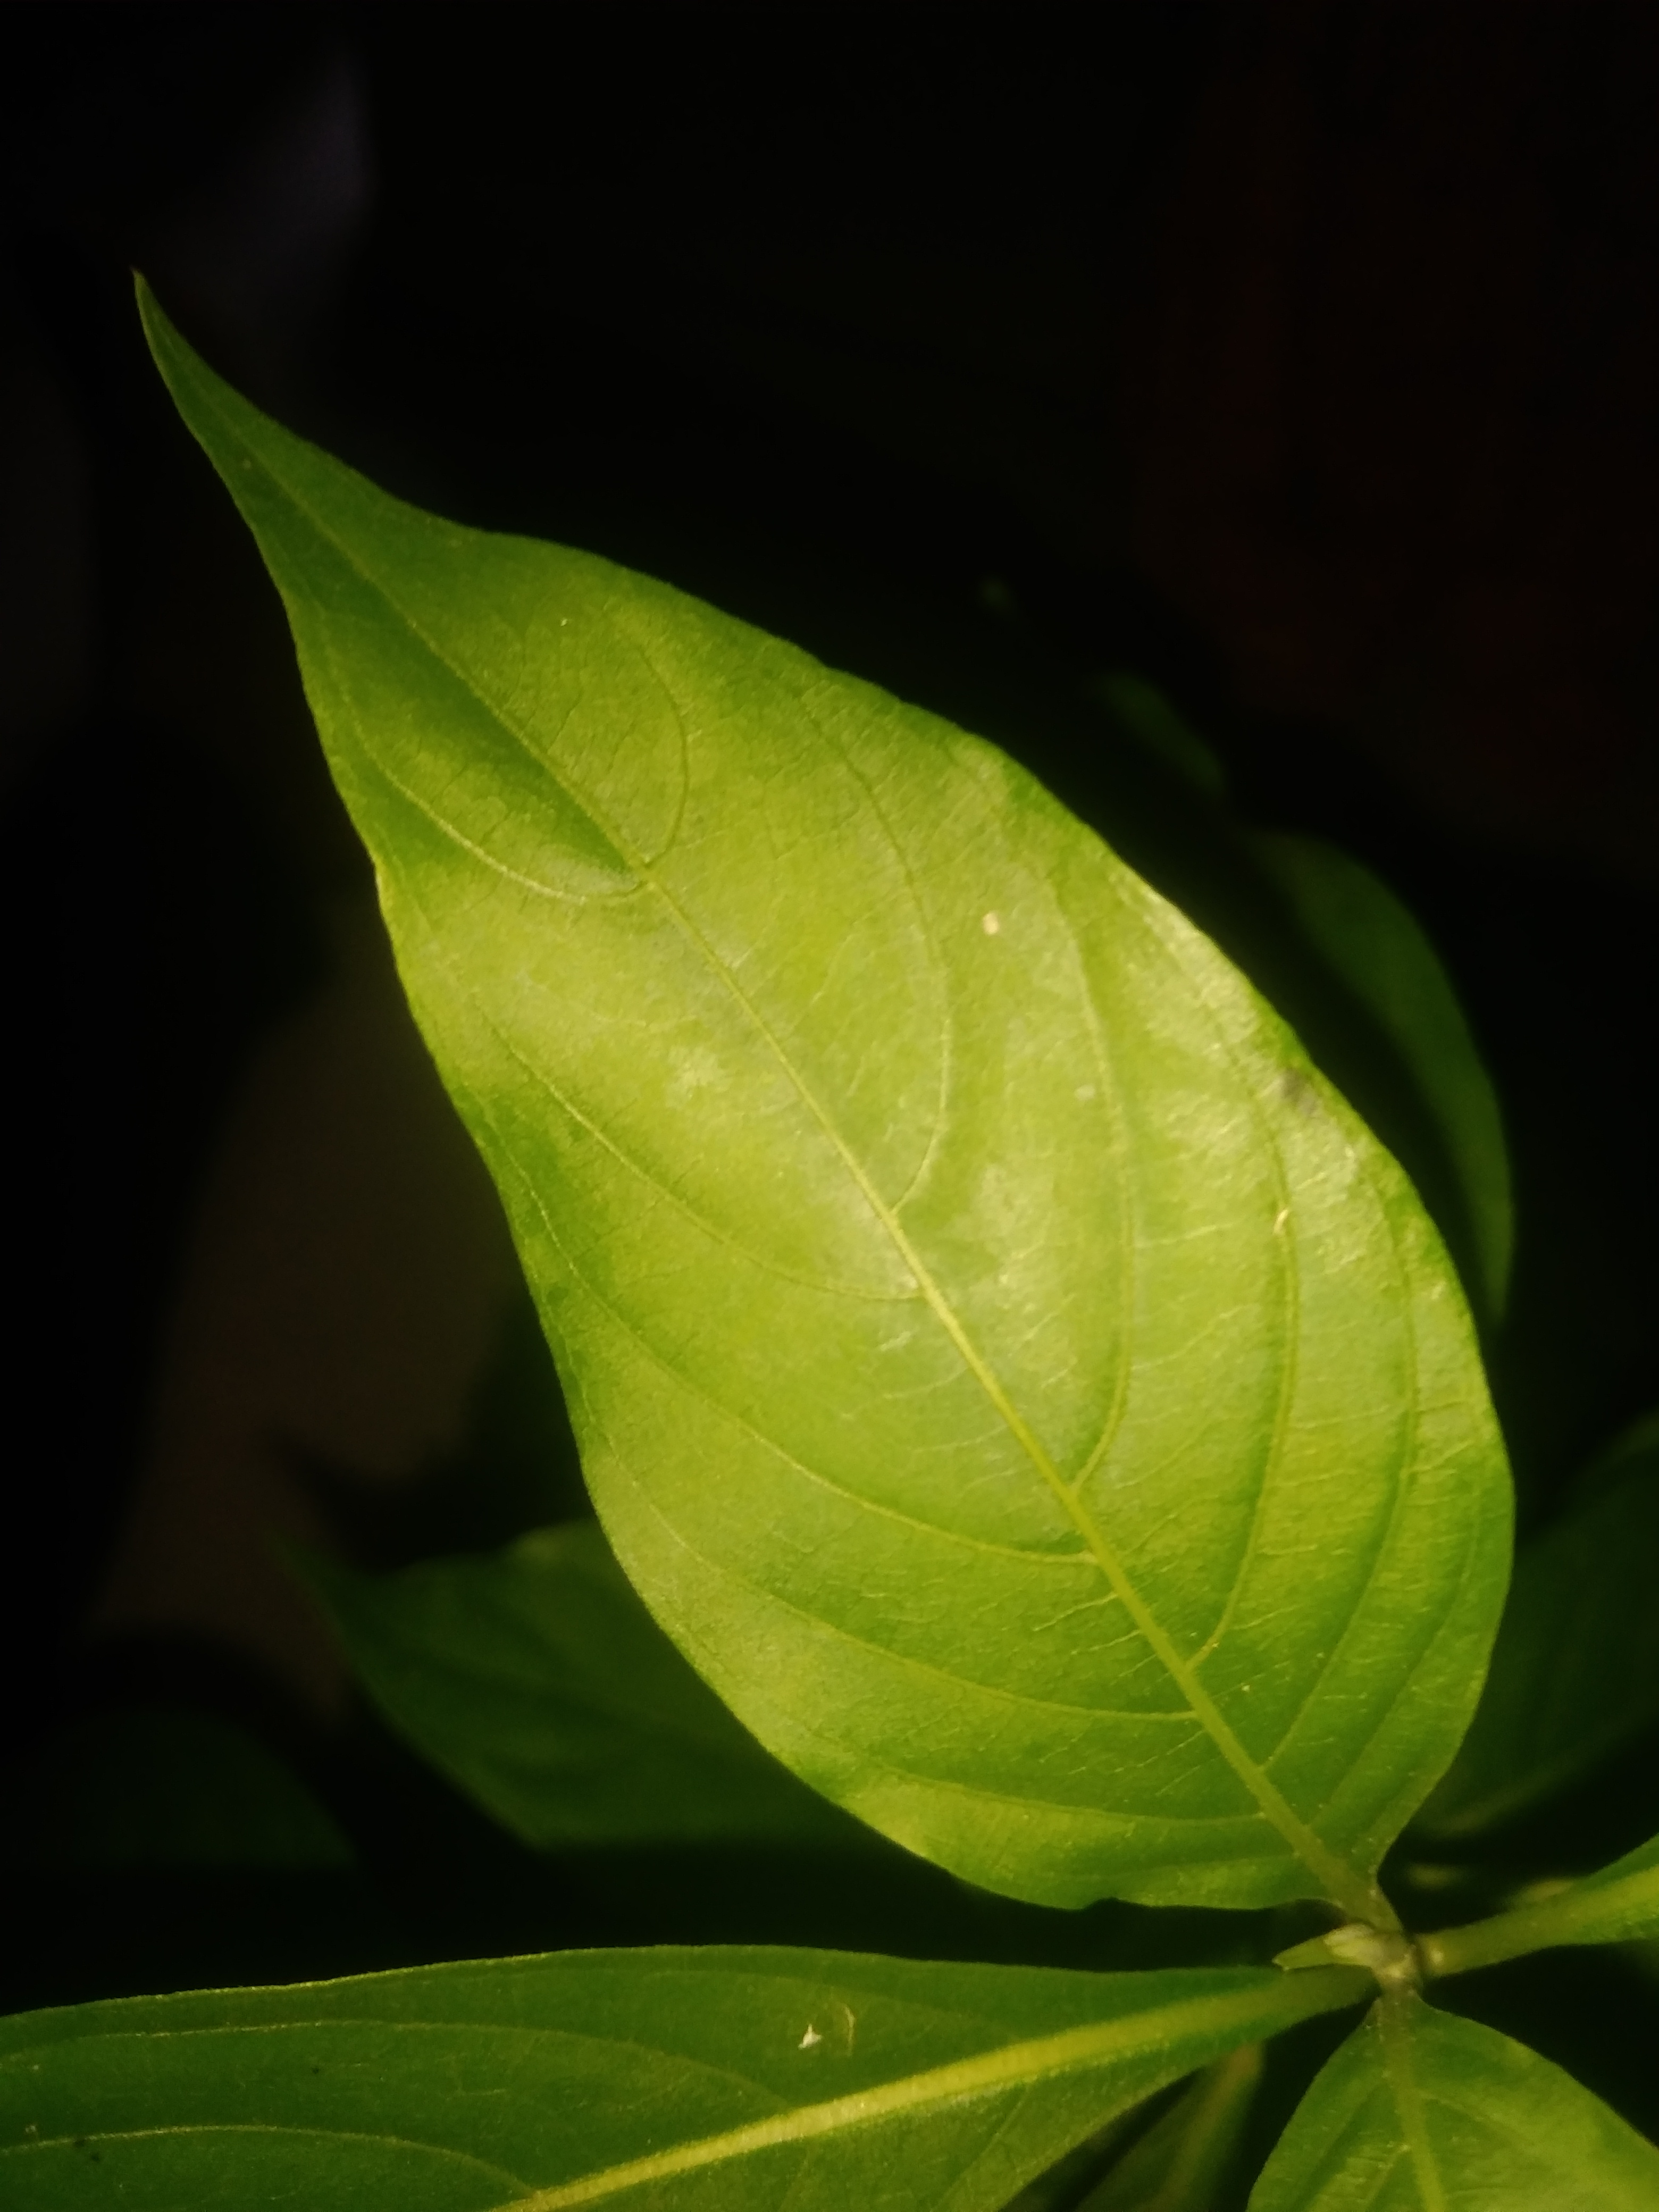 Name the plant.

vasaka
